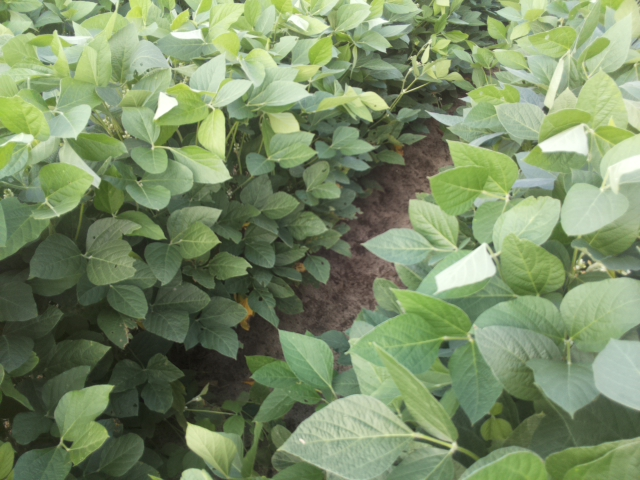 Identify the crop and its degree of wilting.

soybean, leaflets folding inward at secondary pulvinus with no turgor loss in leaflets or petioles
